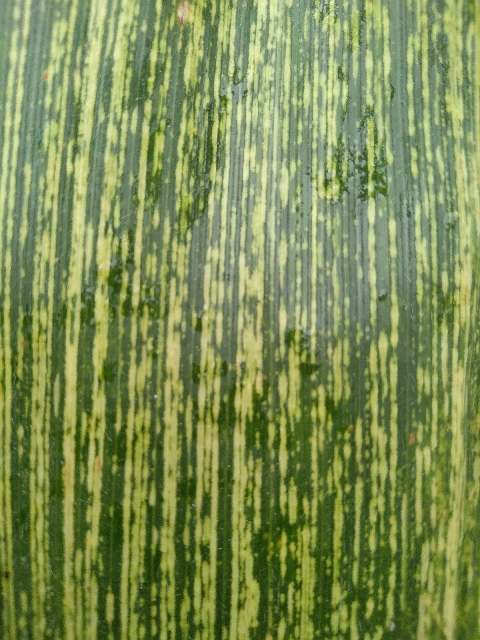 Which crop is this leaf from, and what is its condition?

maize, maize streak virus
